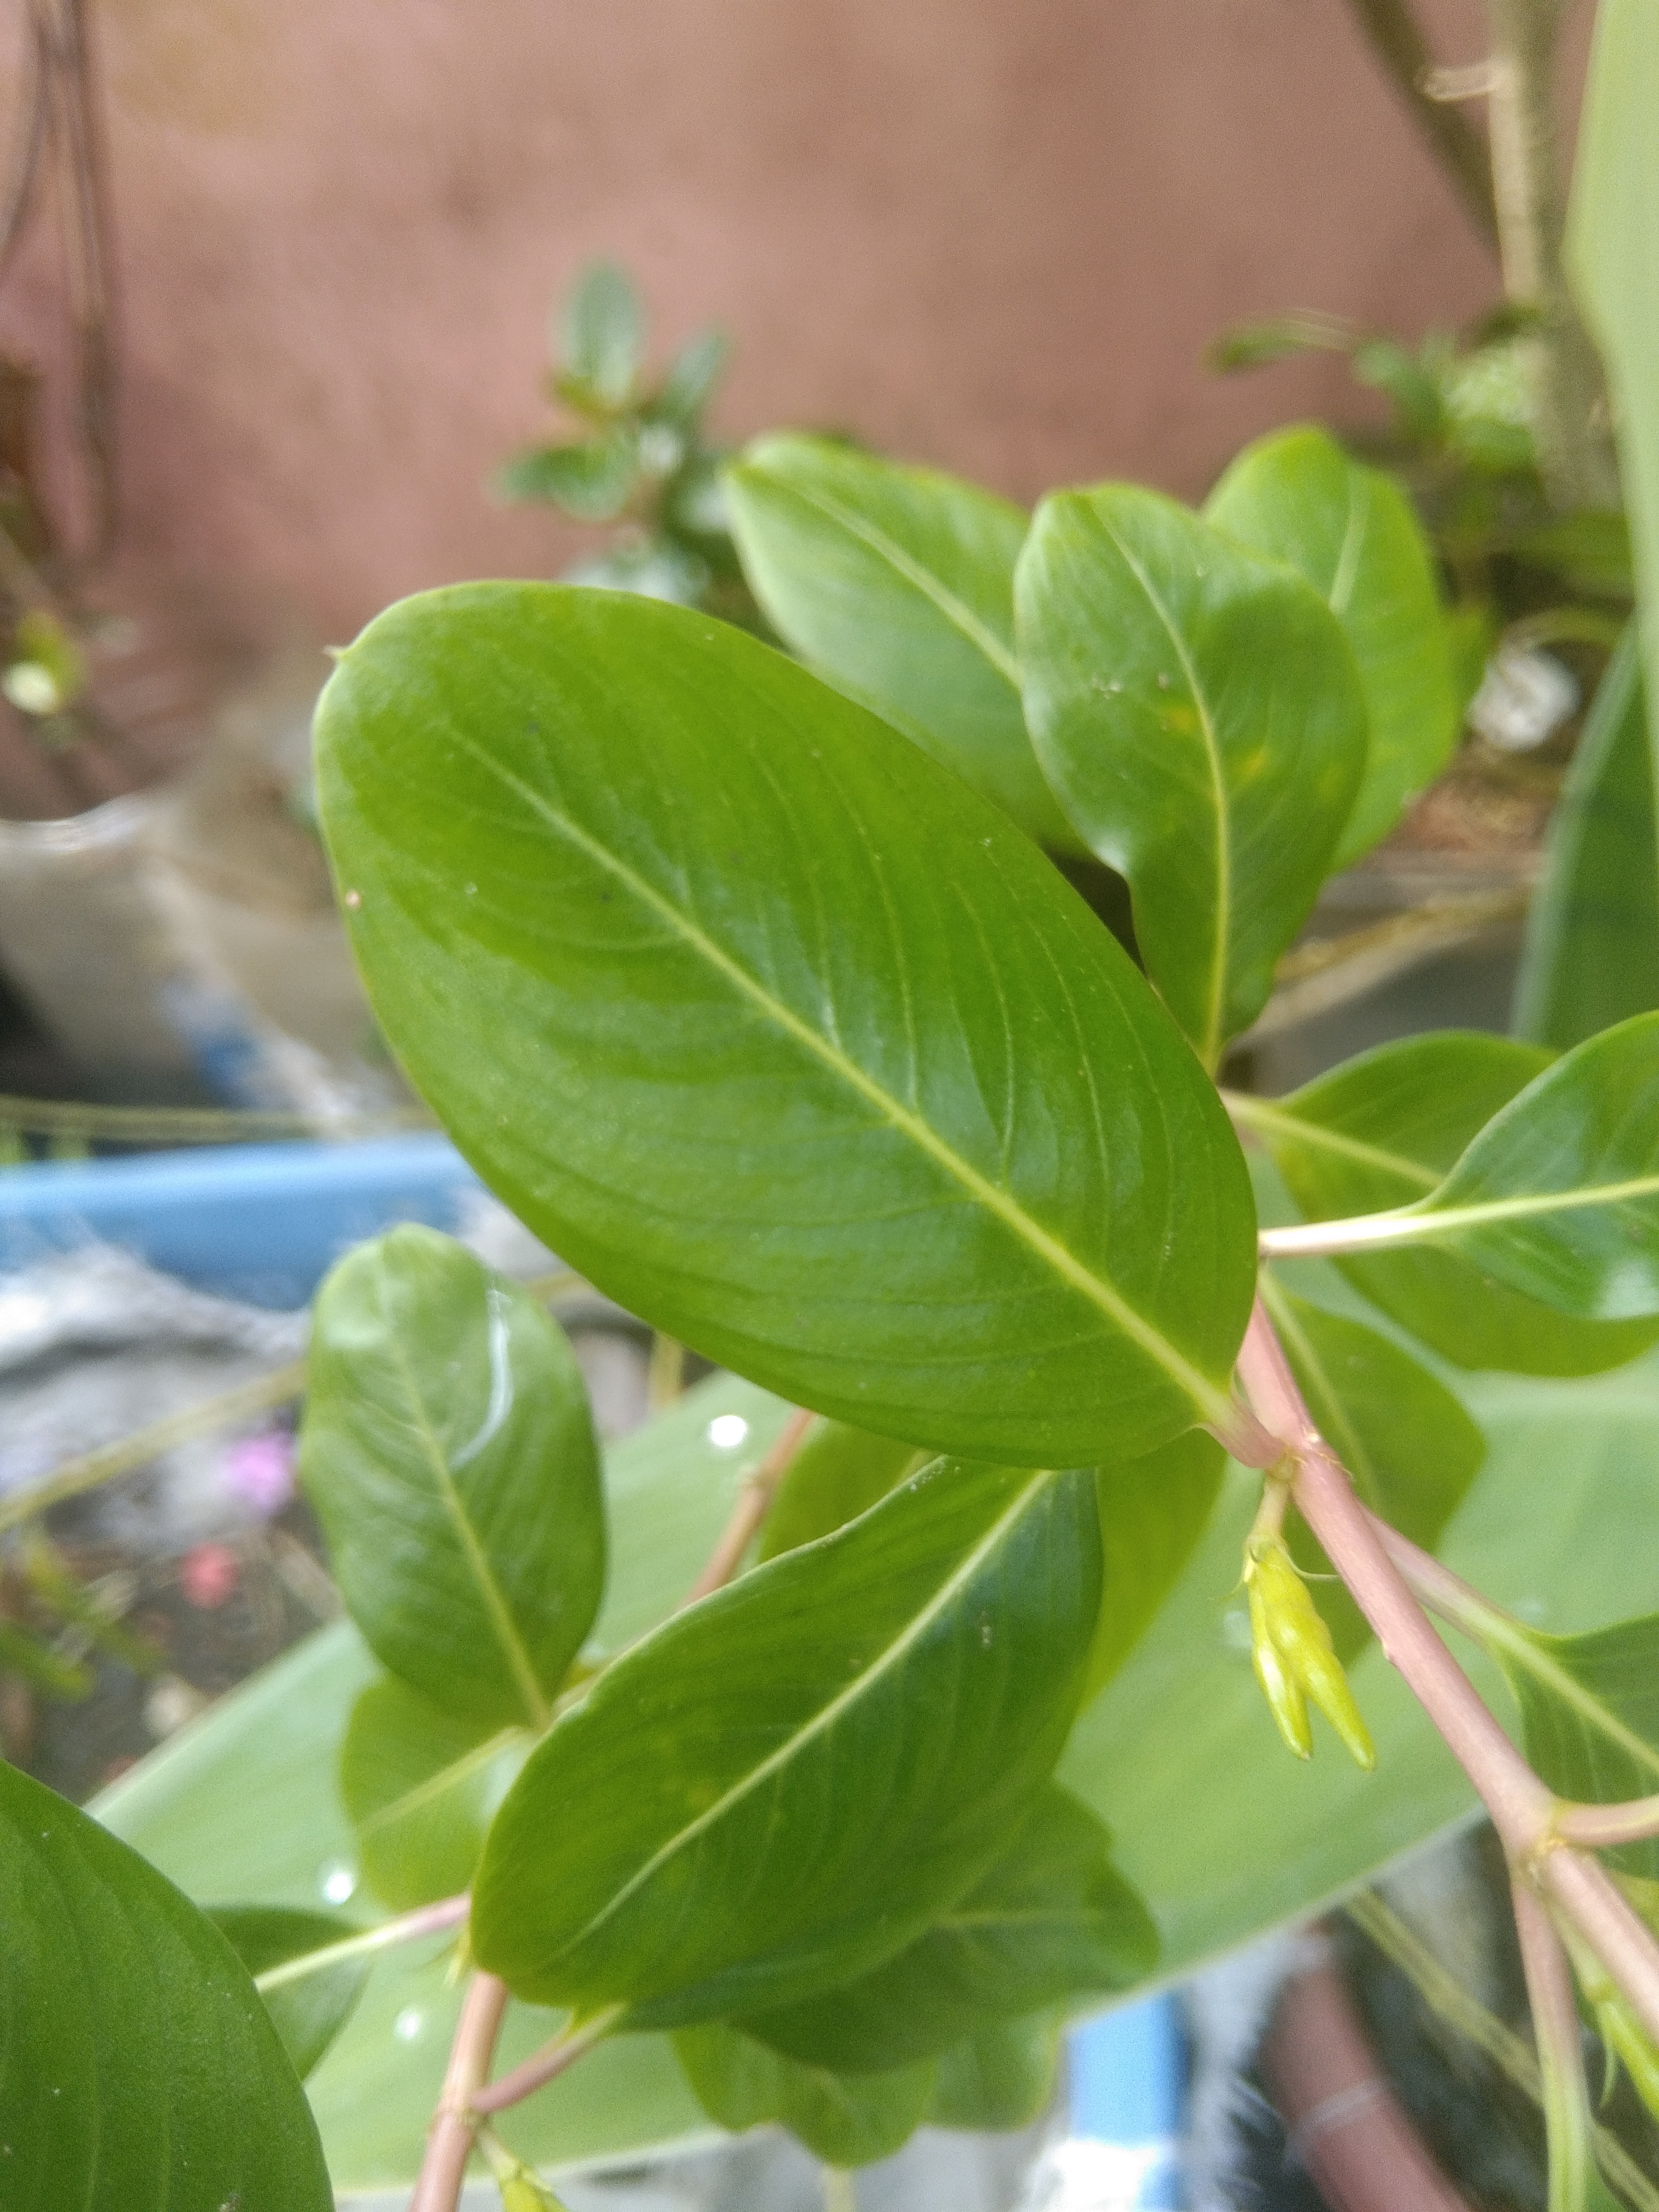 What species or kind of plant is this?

rose periwinkle
